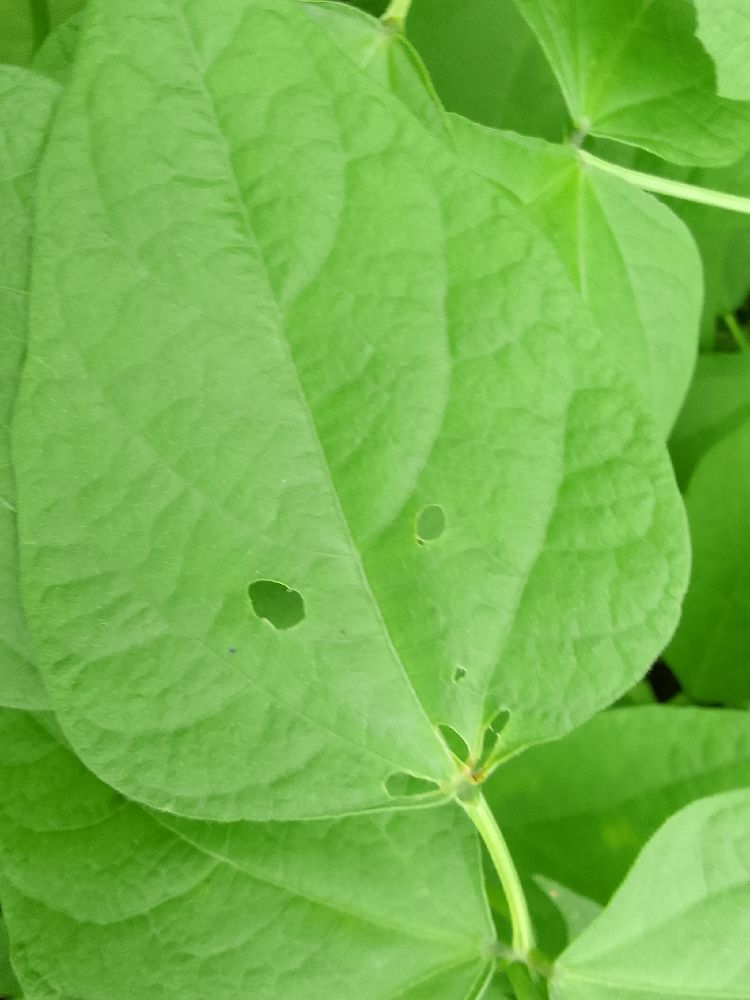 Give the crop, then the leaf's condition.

common bean, healthy
